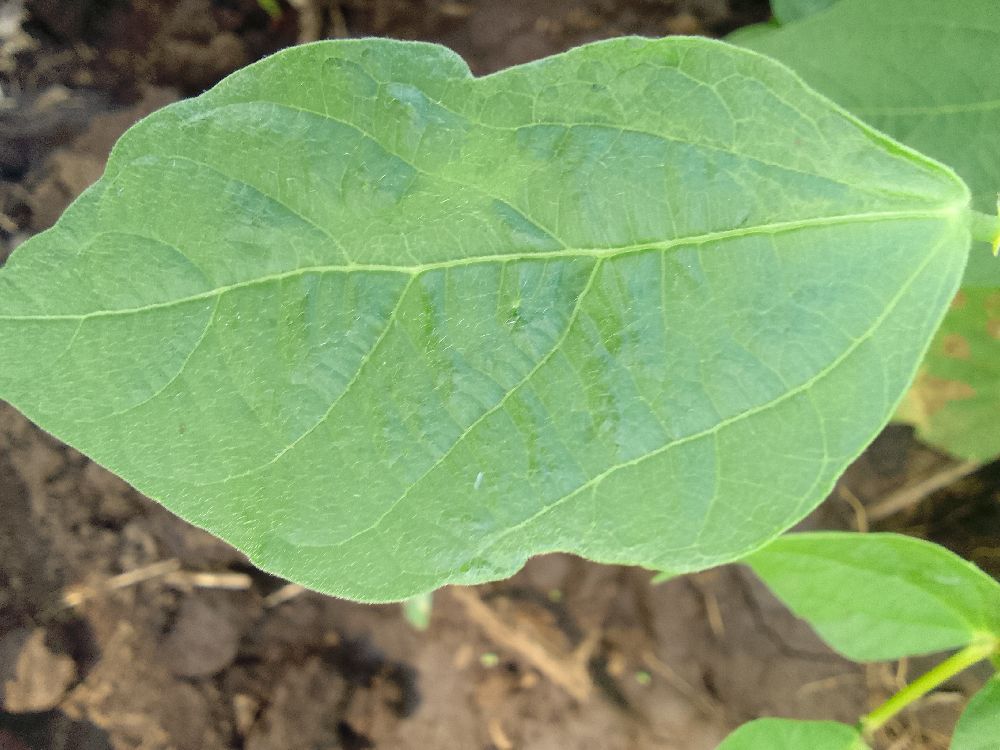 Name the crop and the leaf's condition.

common bean, healthy
